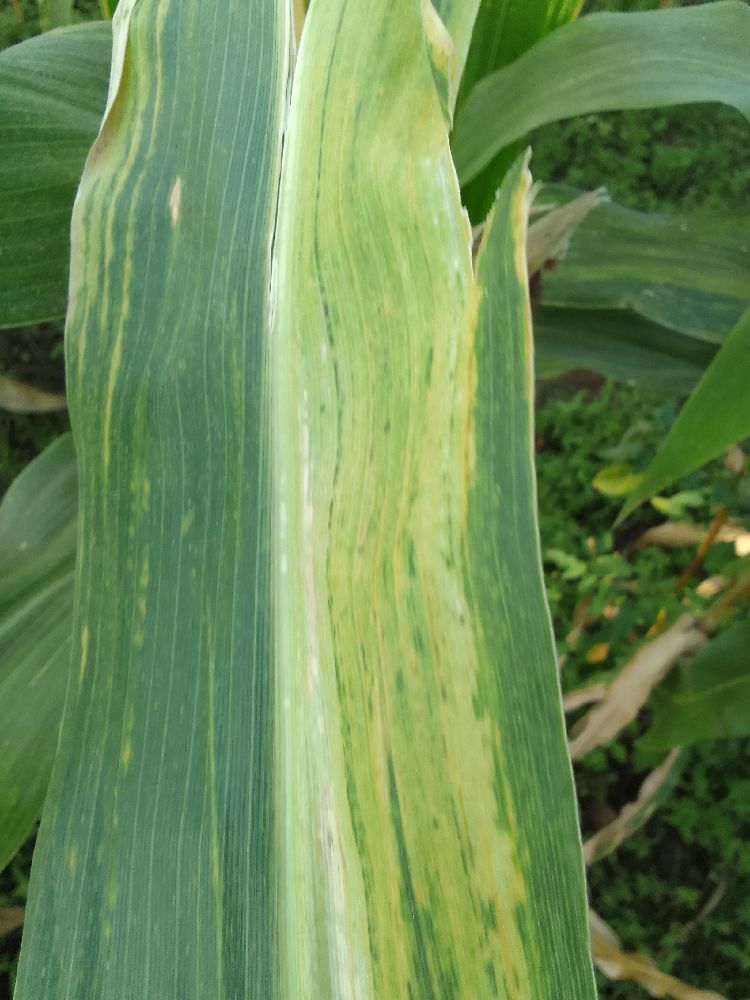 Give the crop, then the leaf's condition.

maize, maize lethal necrosis
